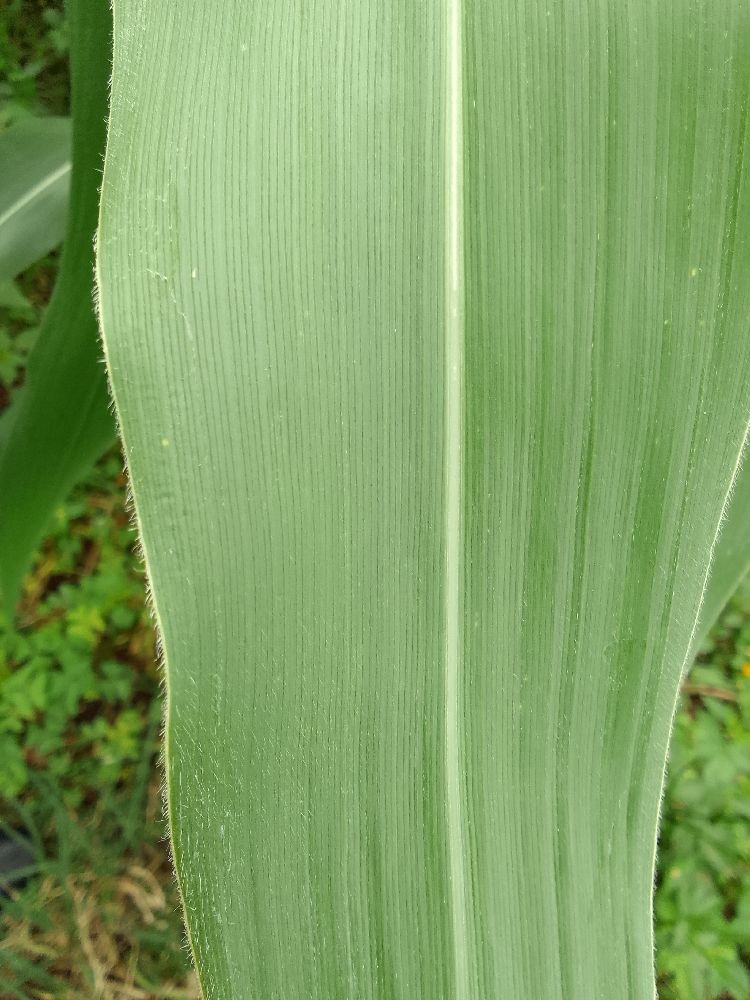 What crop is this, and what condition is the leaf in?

maize, healthy
